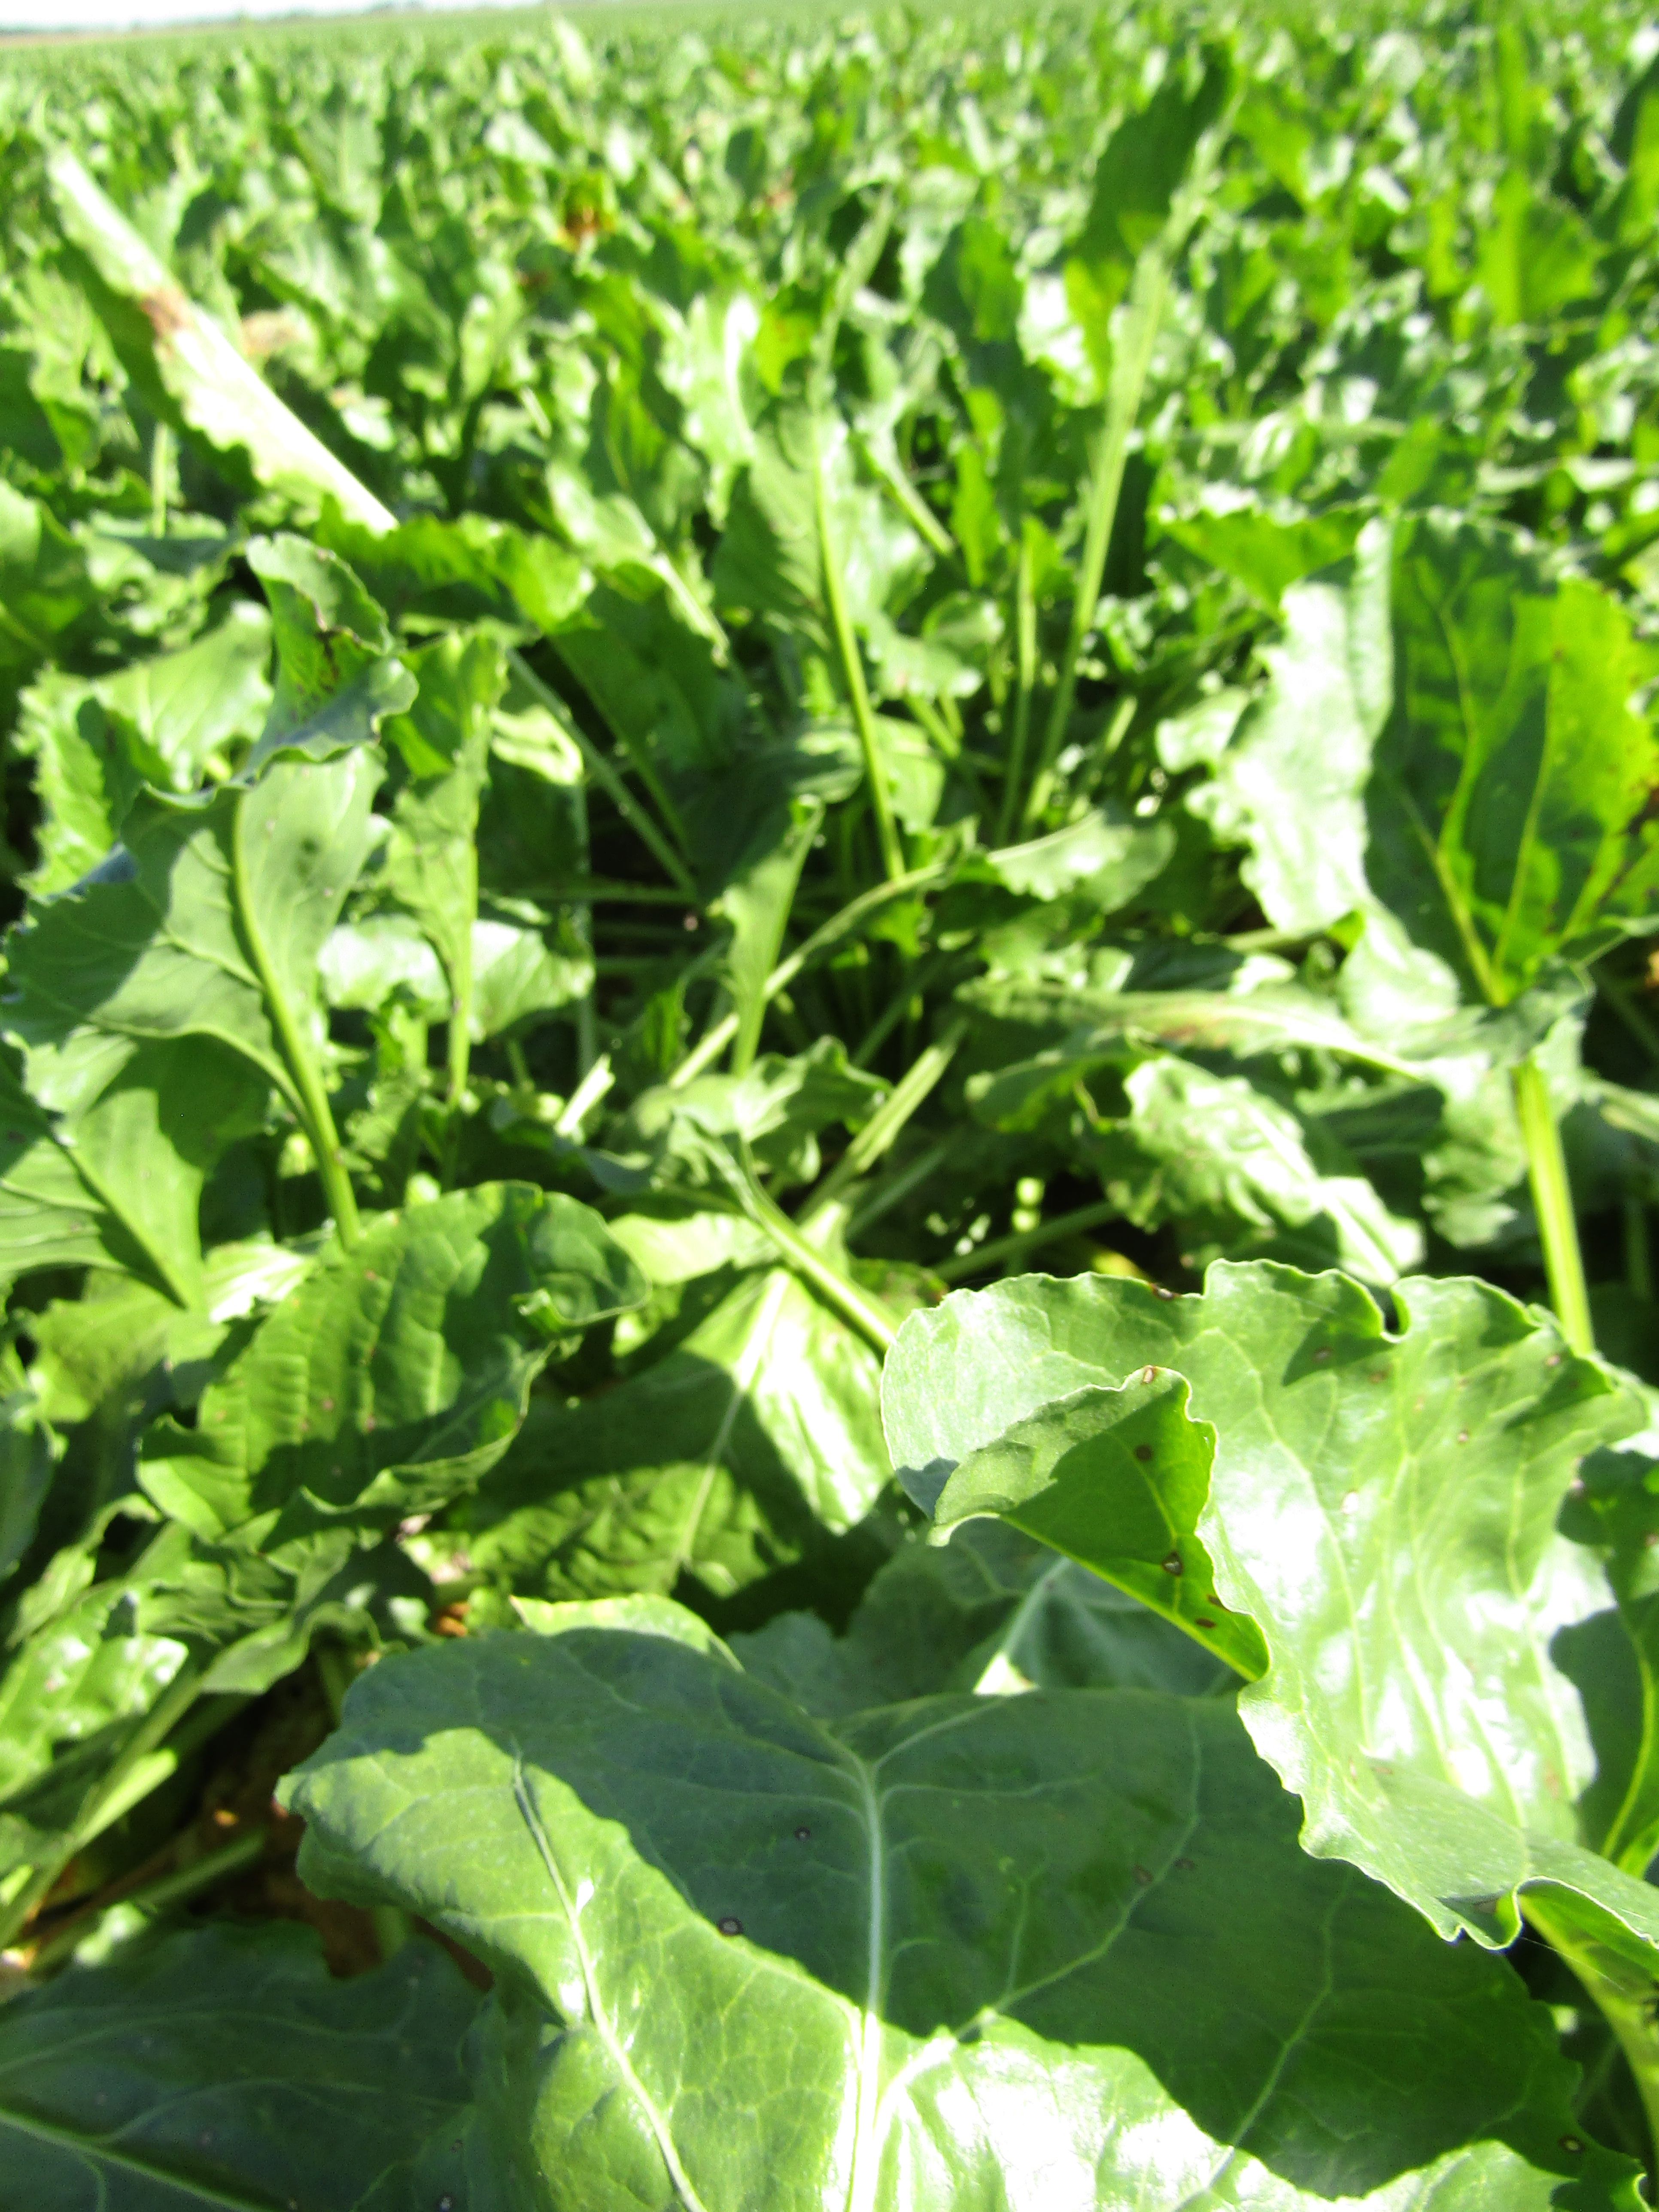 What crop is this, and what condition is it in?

beet, cercospora
